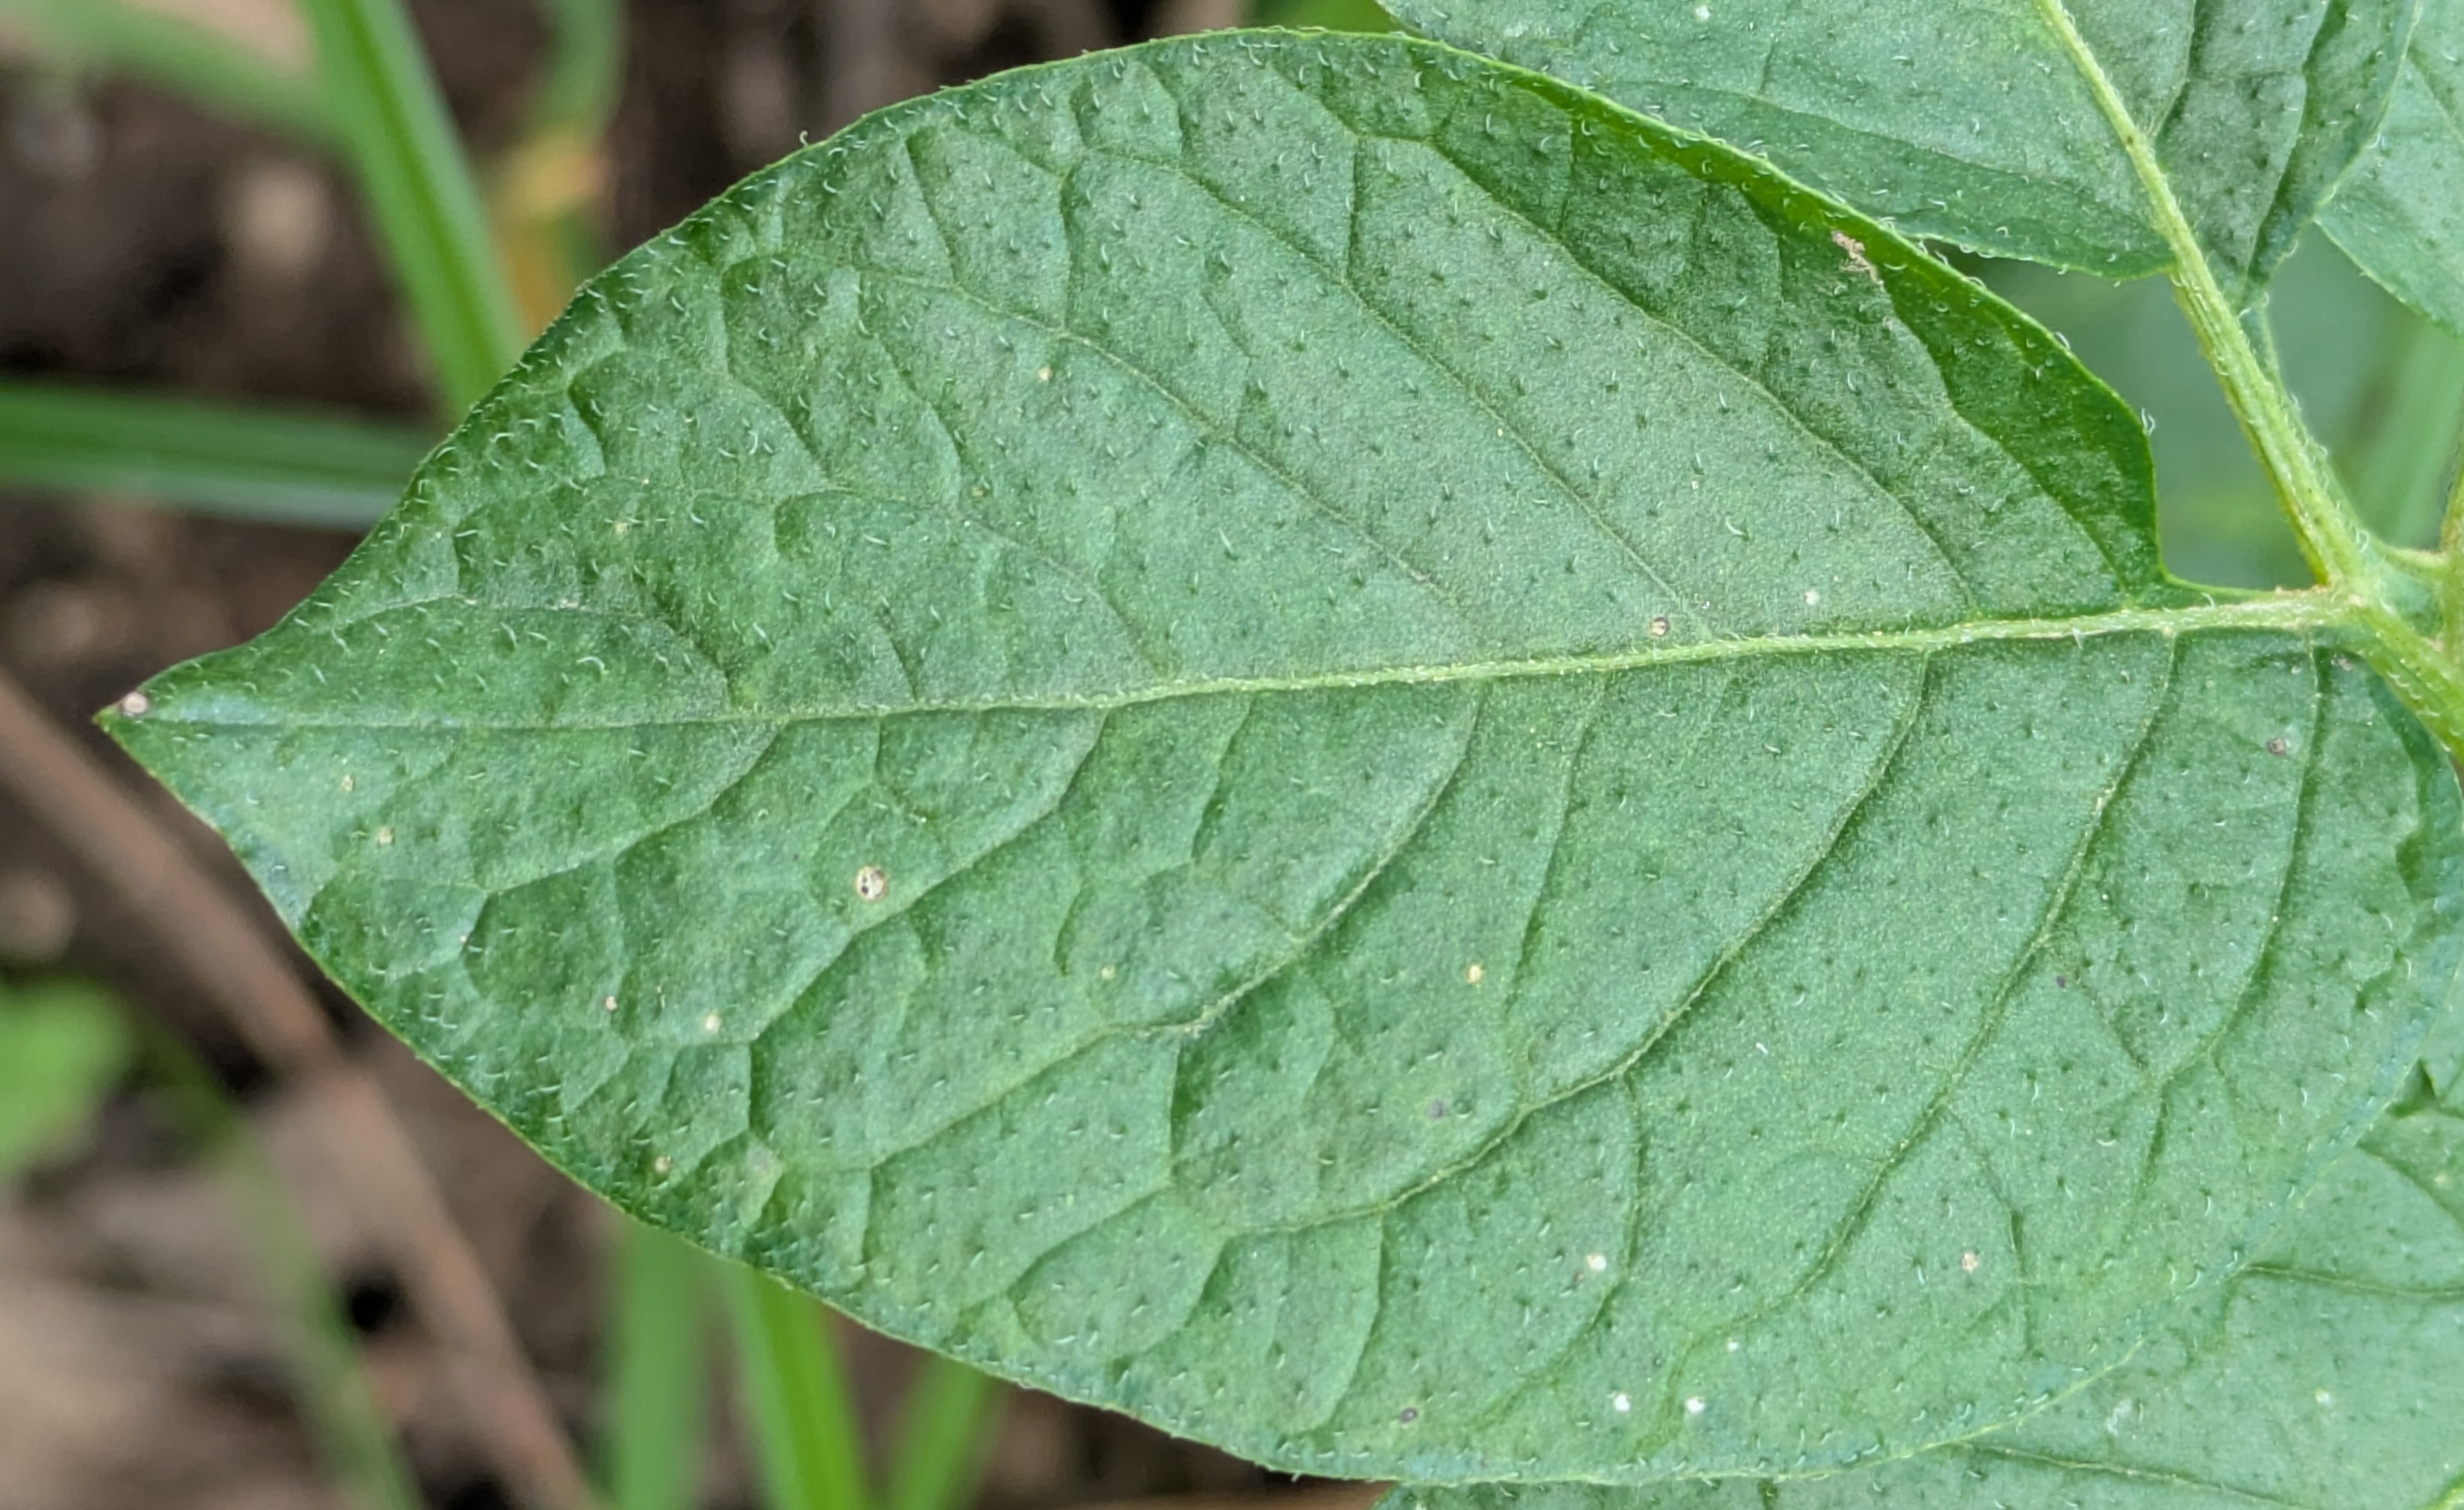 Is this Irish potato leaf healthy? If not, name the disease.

healthy
